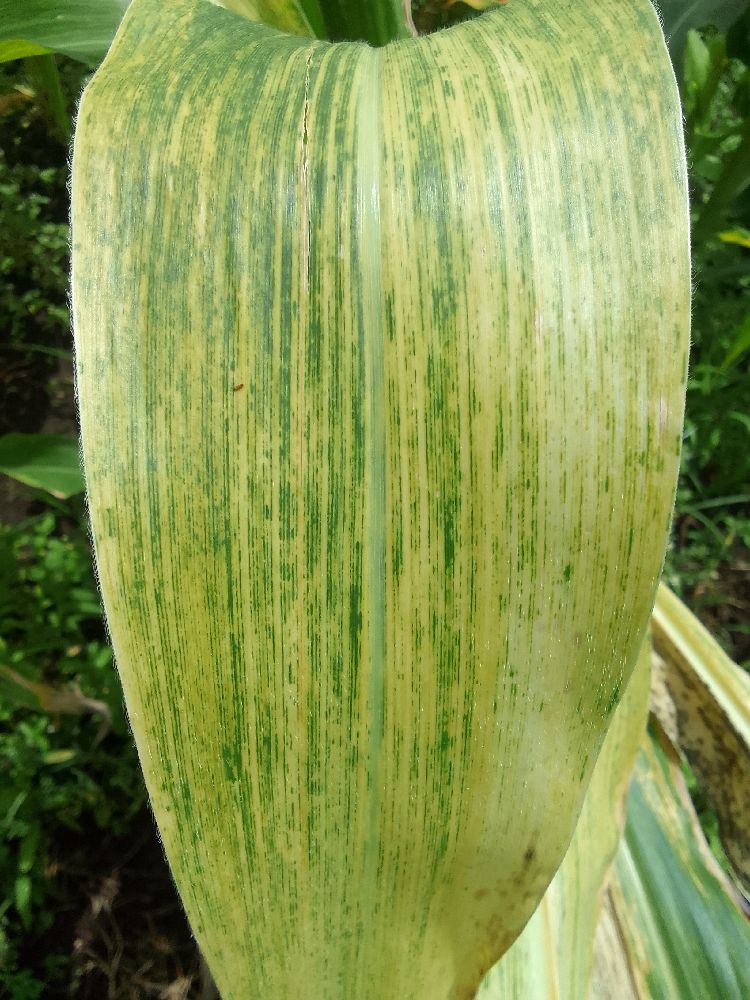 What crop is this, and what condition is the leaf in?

maize, maize lethal necrosis
